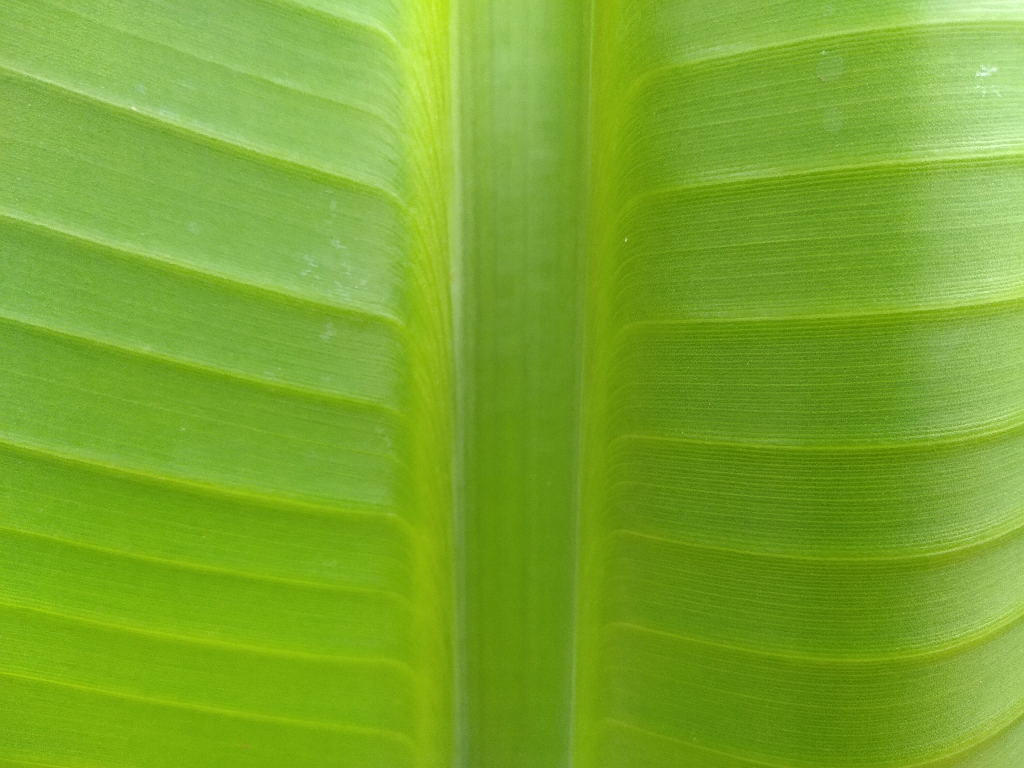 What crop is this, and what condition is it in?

banana, healthy
